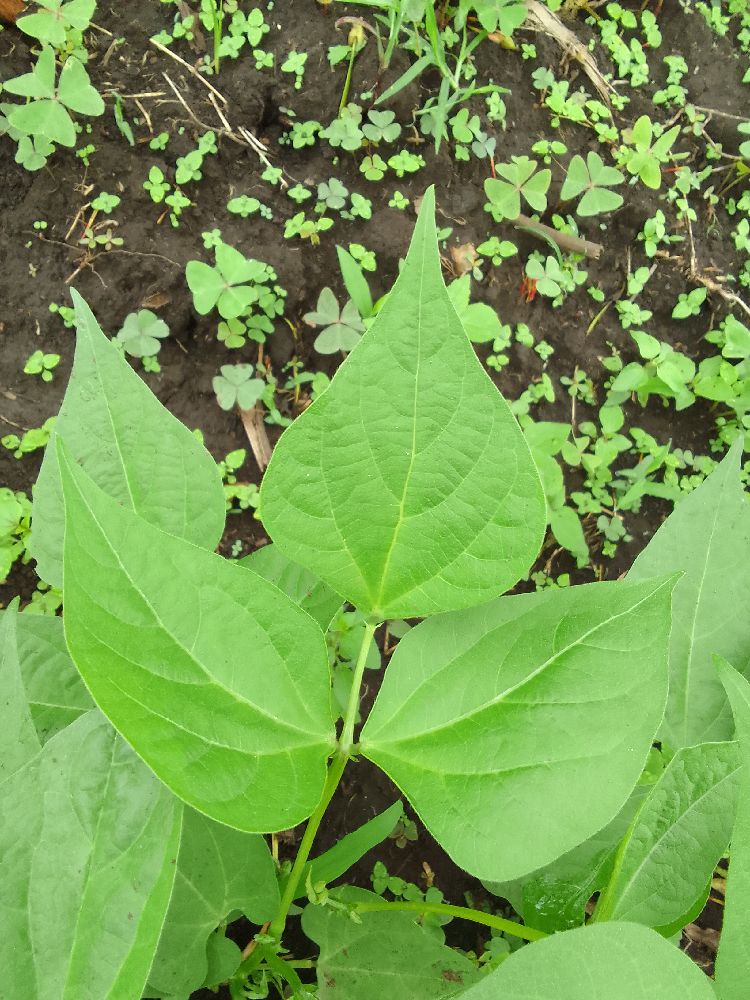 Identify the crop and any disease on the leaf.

common bean, healthy
